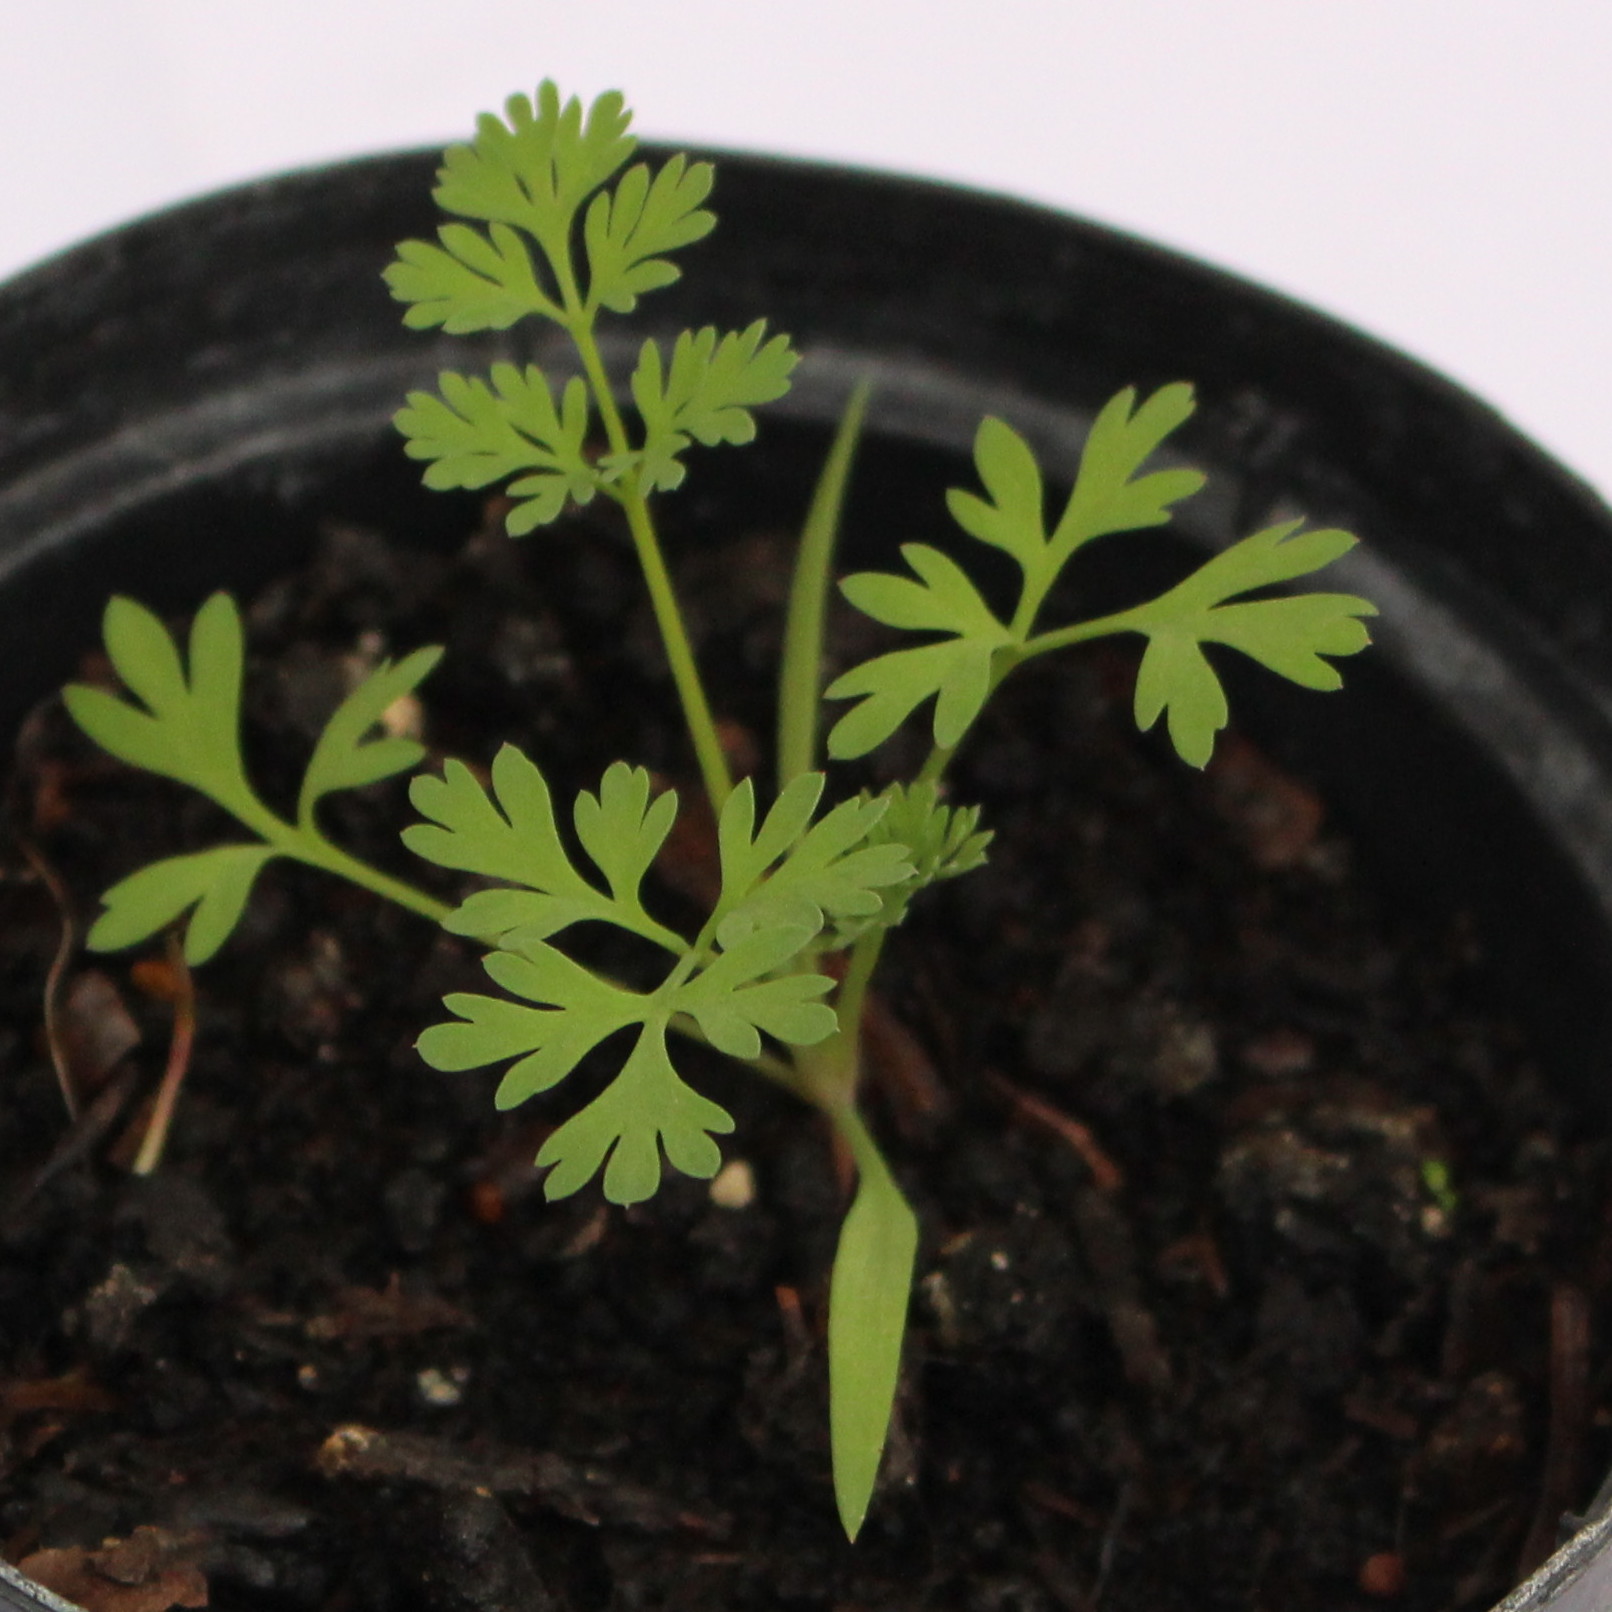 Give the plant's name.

Fumaria officinalis
